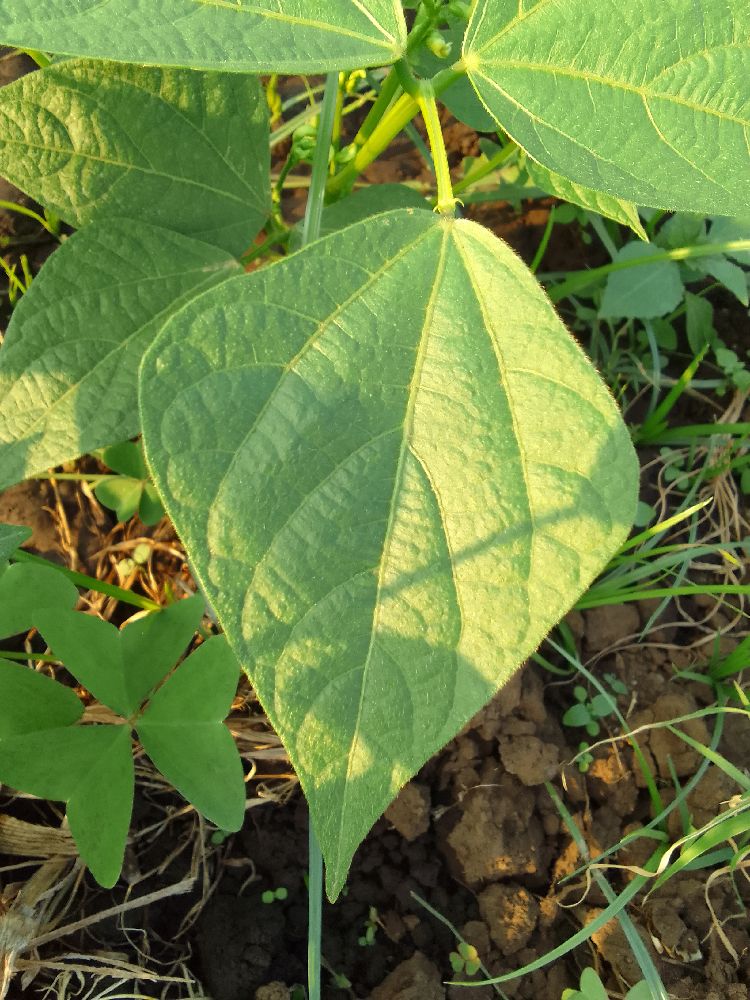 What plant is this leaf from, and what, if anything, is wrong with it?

common bean, healthy
